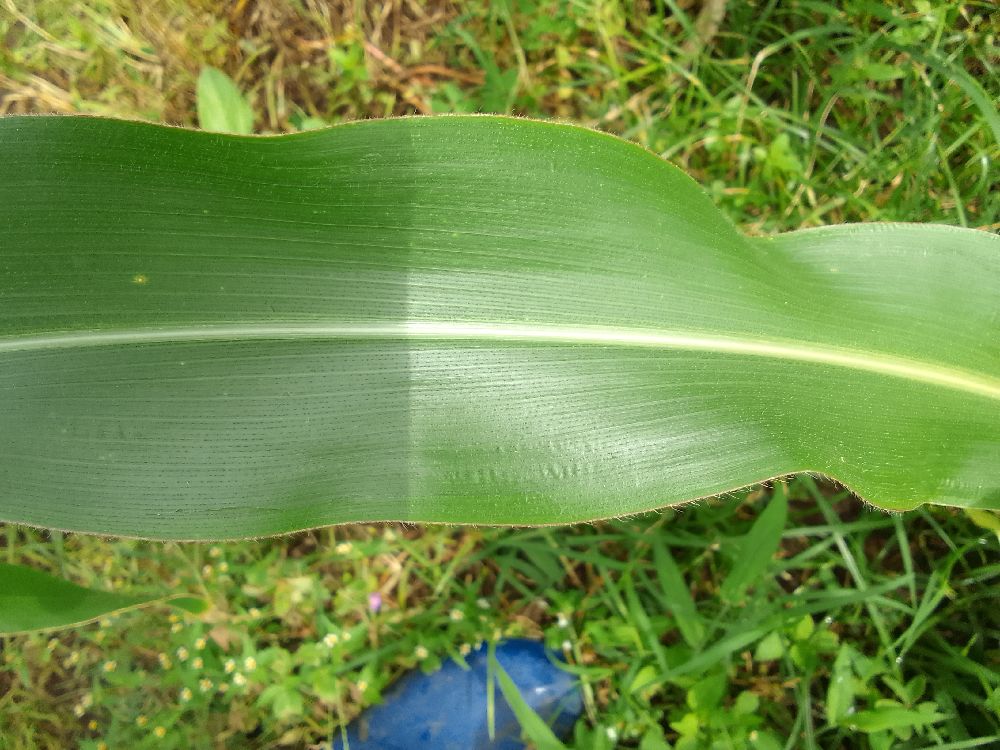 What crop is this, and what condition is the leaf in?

maize, healthy
